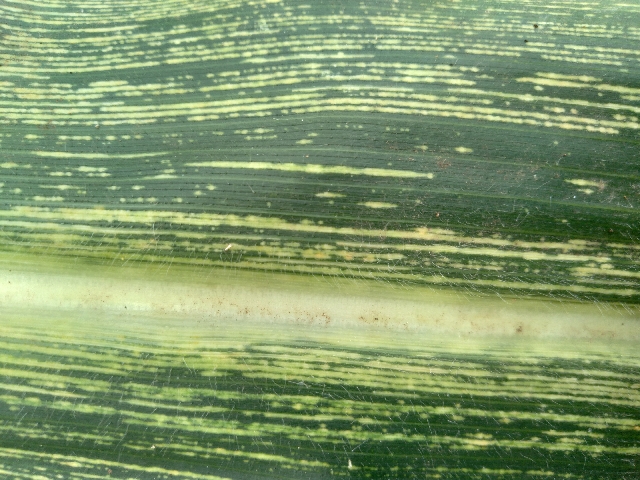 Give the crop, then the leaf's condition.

maize, maize streak virus
